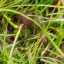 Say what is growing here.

grass
